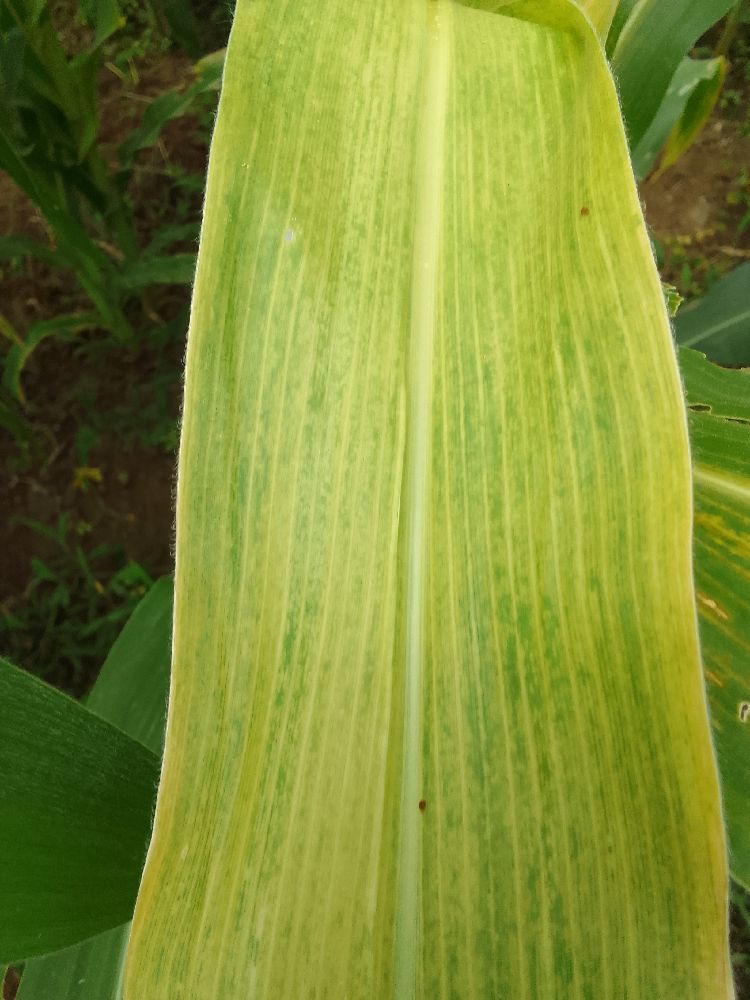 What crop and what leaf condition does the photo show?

maize, maize lethal necrosis
